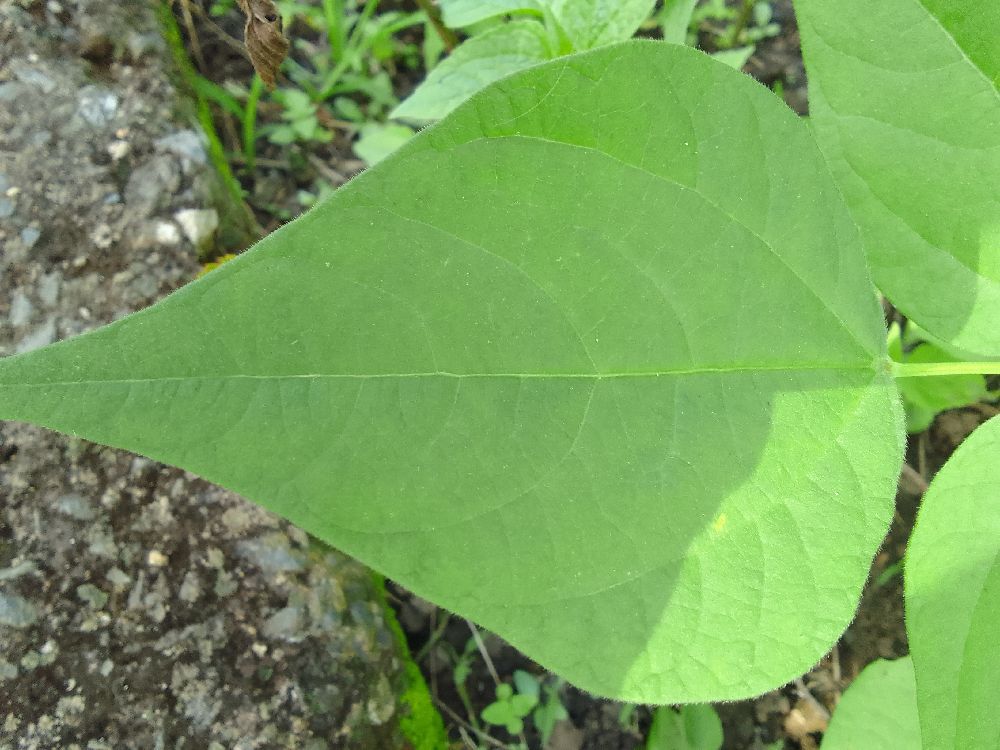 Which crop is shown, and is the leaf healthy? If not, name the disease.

common bean, healthy
